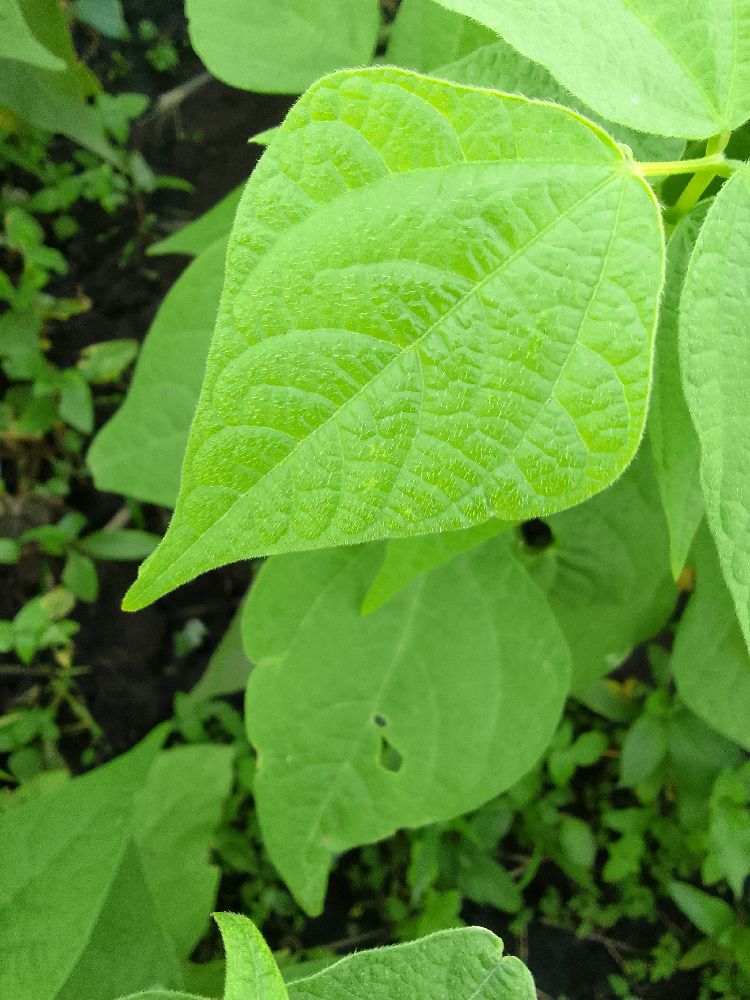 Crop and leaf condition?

common bean, healthy
